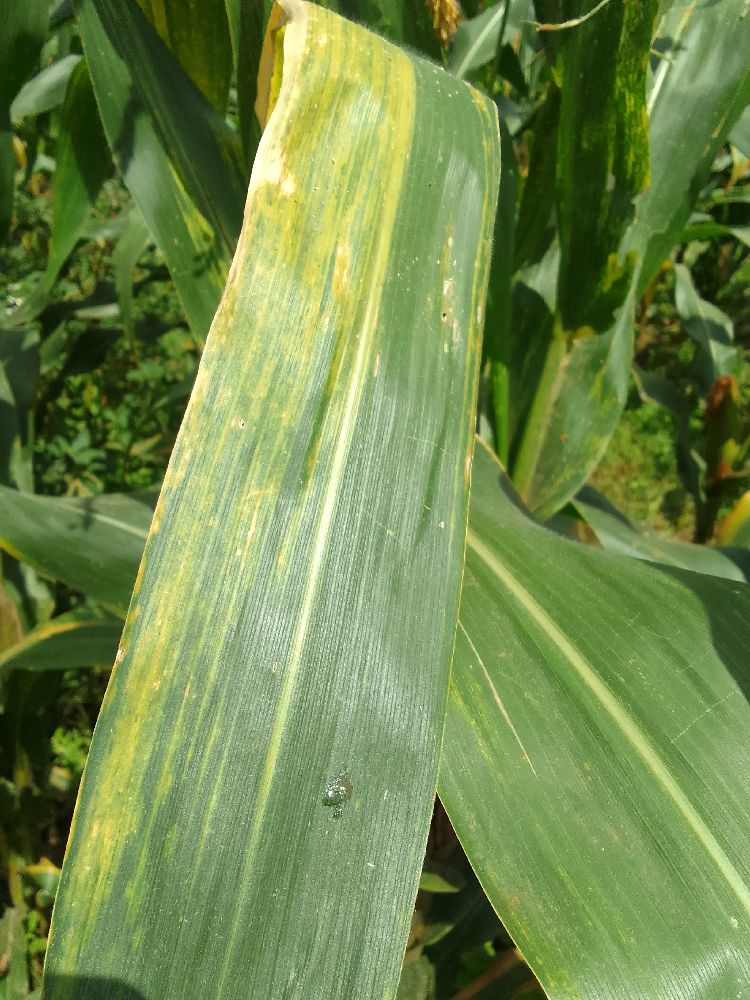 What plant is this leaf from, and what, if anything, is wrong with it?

maize, maize lethal necrosis
